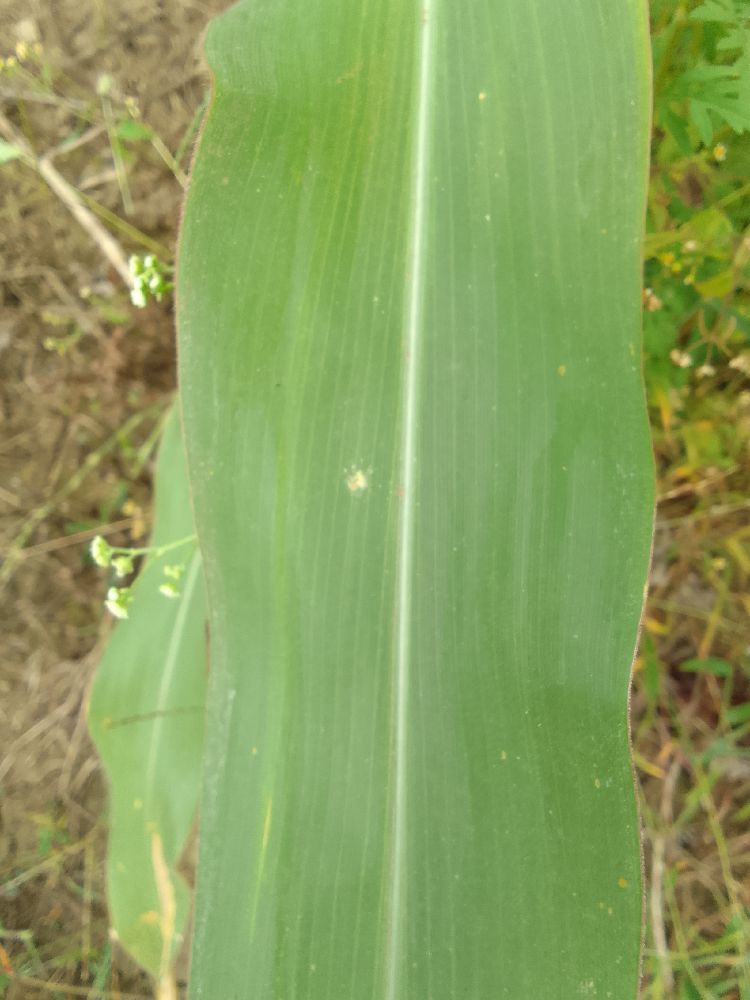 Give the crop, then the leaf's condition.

maize, healthy
